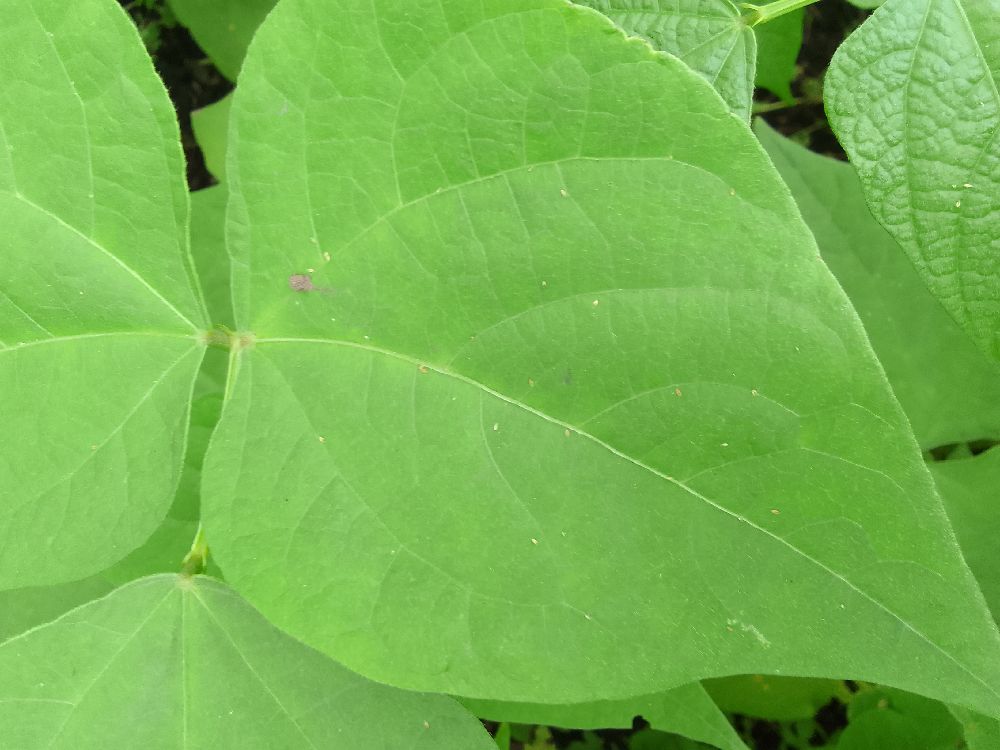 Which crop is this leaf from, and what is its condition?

common bean, healthy
